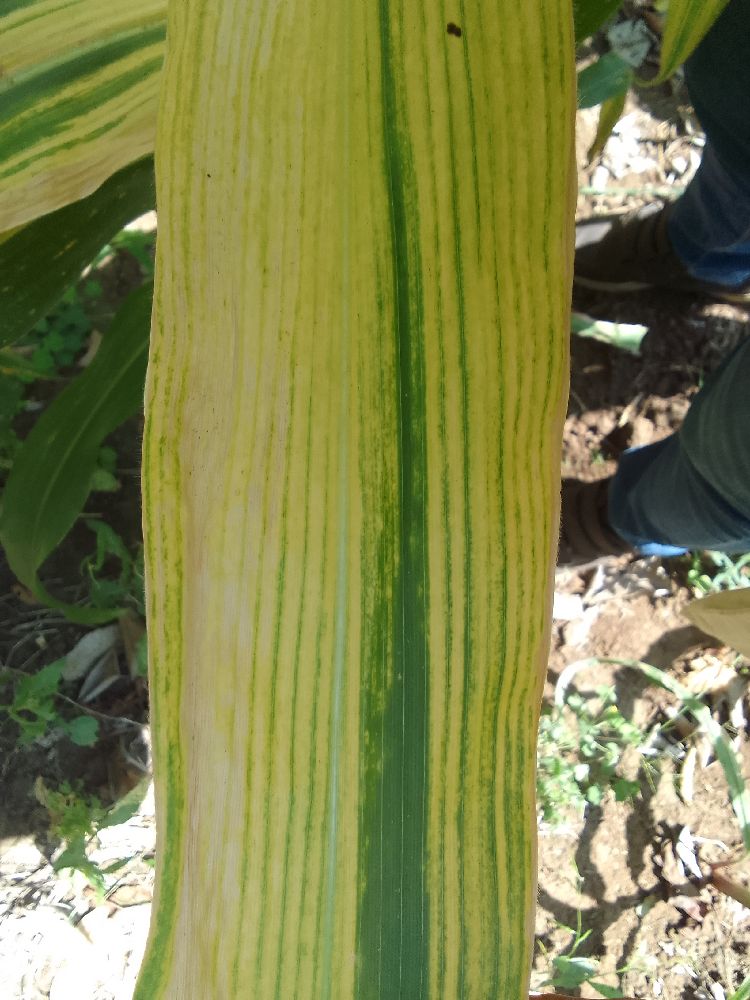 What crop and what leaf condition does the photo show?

maize, maize lethal necrosis
